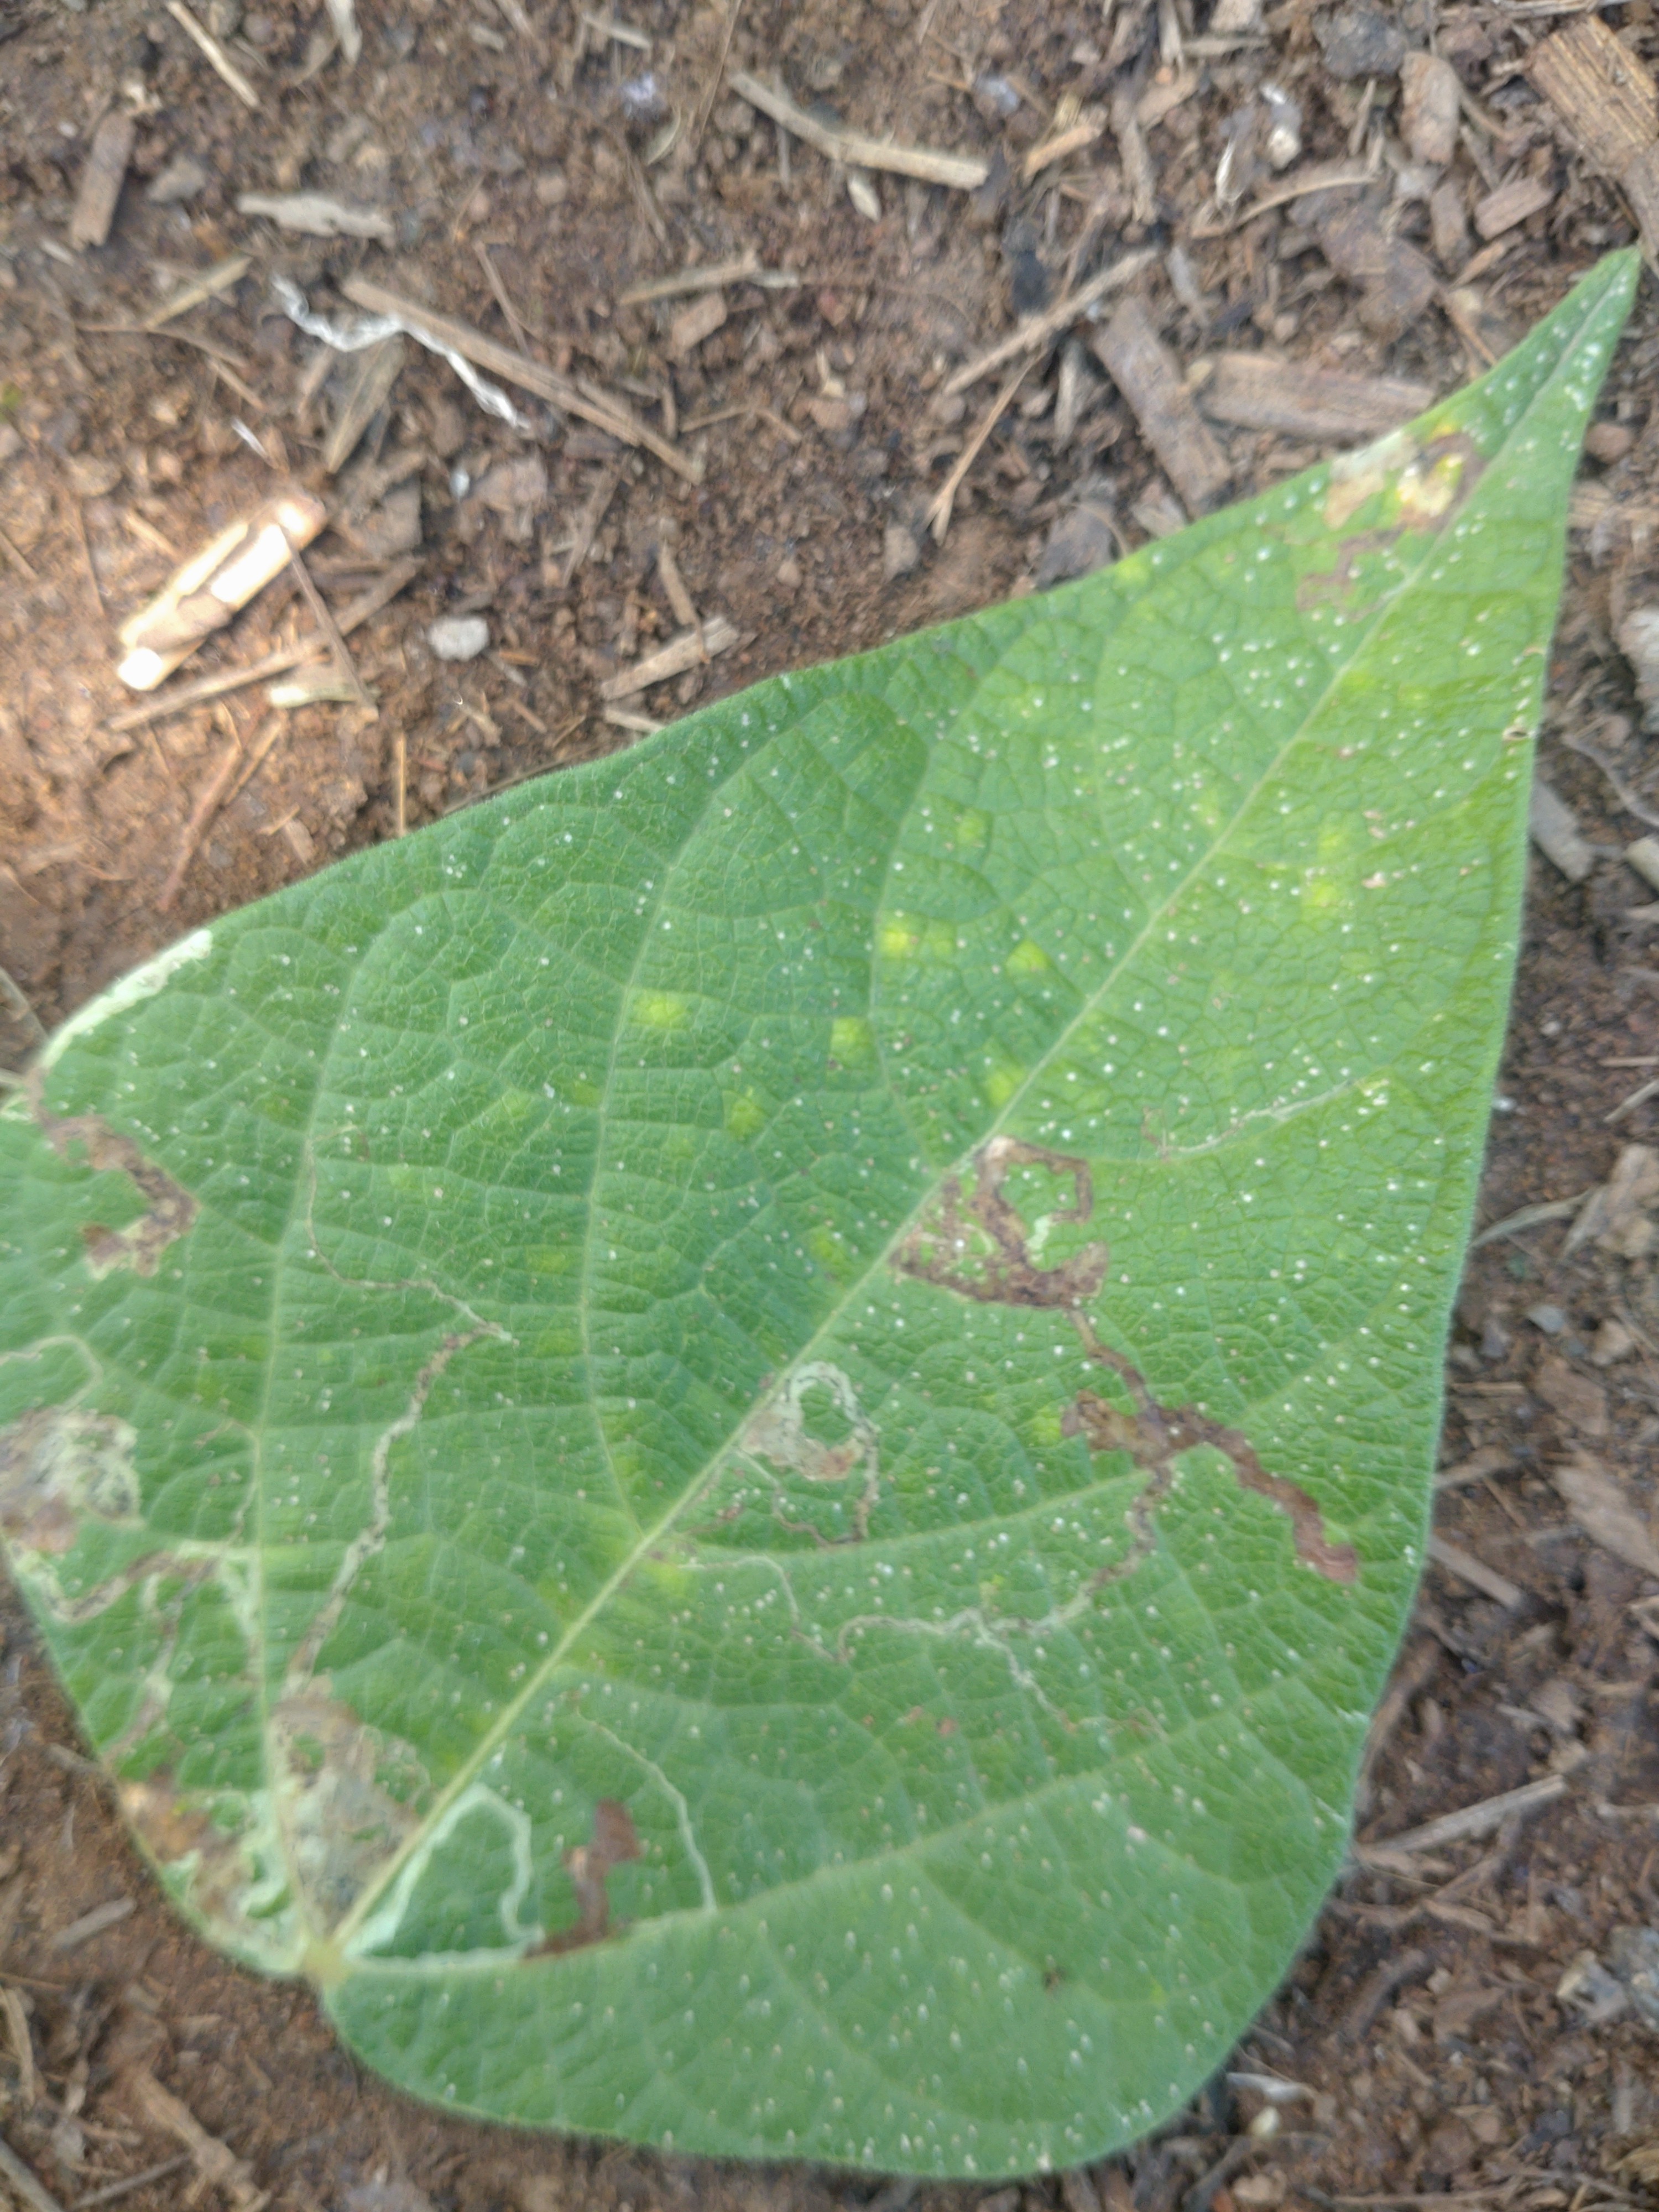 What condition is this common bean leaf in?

anthracnose
